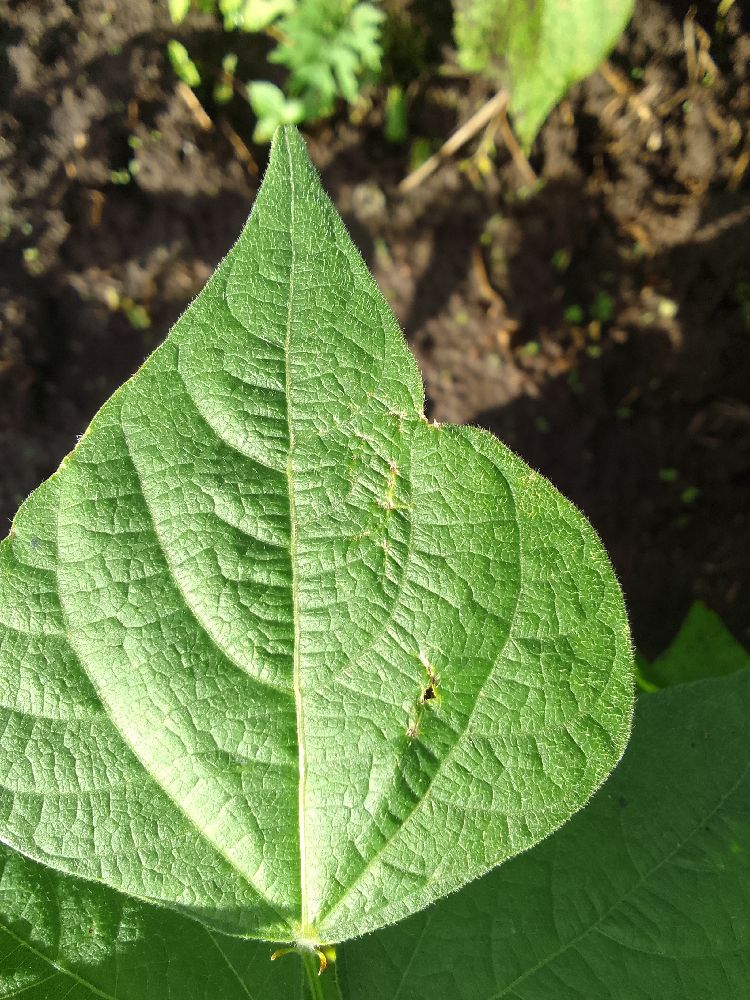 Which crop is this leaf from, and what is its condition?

common bean, healthy
